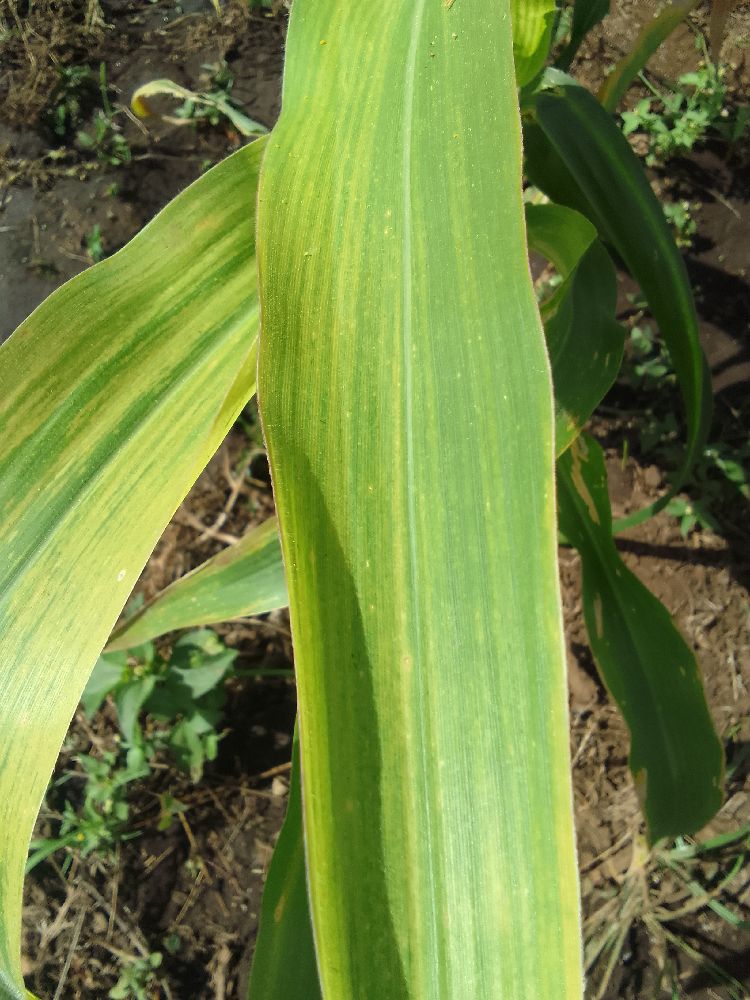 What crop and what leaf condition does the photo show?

maize, maize lethal necrosis
